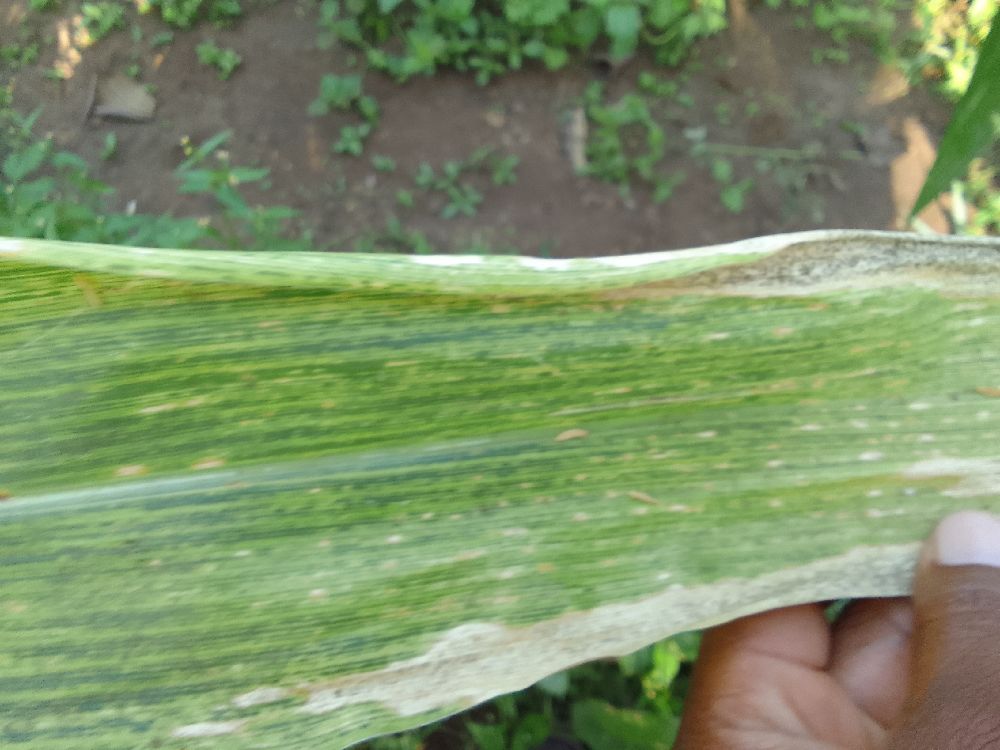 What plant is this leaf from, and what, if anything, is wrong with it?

maize, maize lethal necrosis
